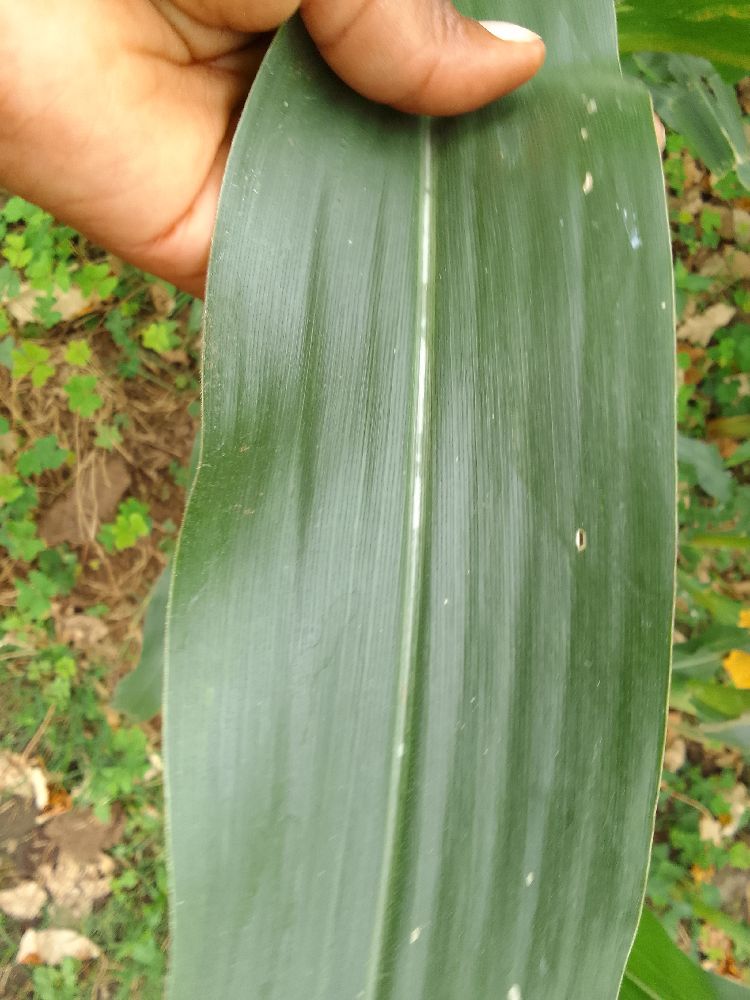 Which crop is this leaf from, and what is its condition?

maize, healthy
